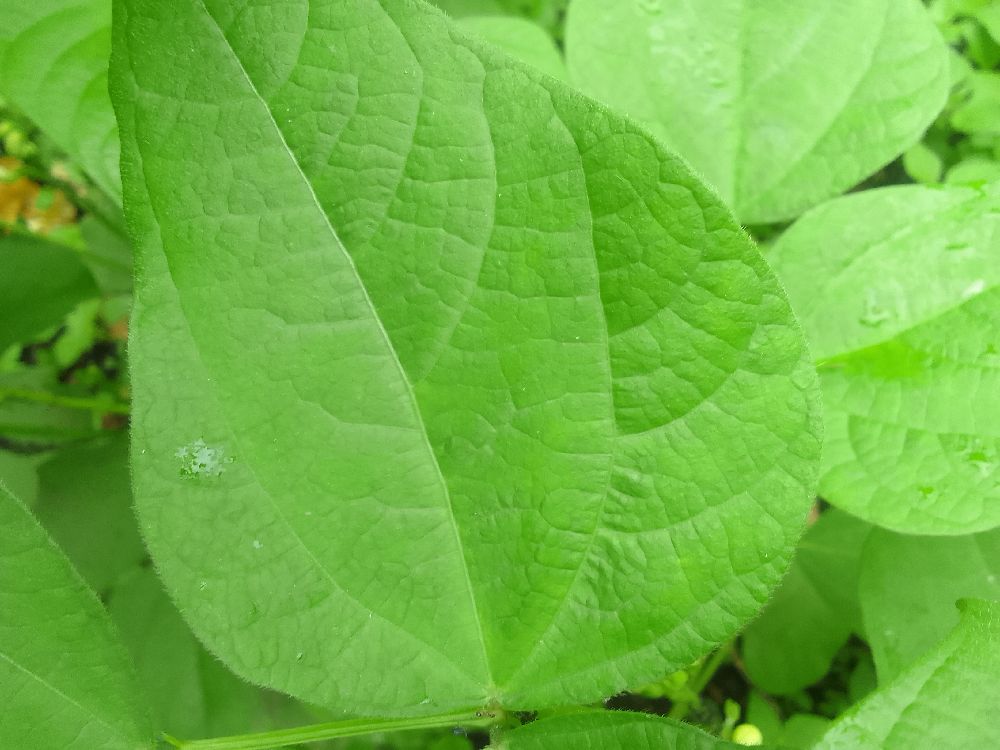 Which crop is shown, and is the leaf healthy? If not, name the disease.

common bean, healthy
